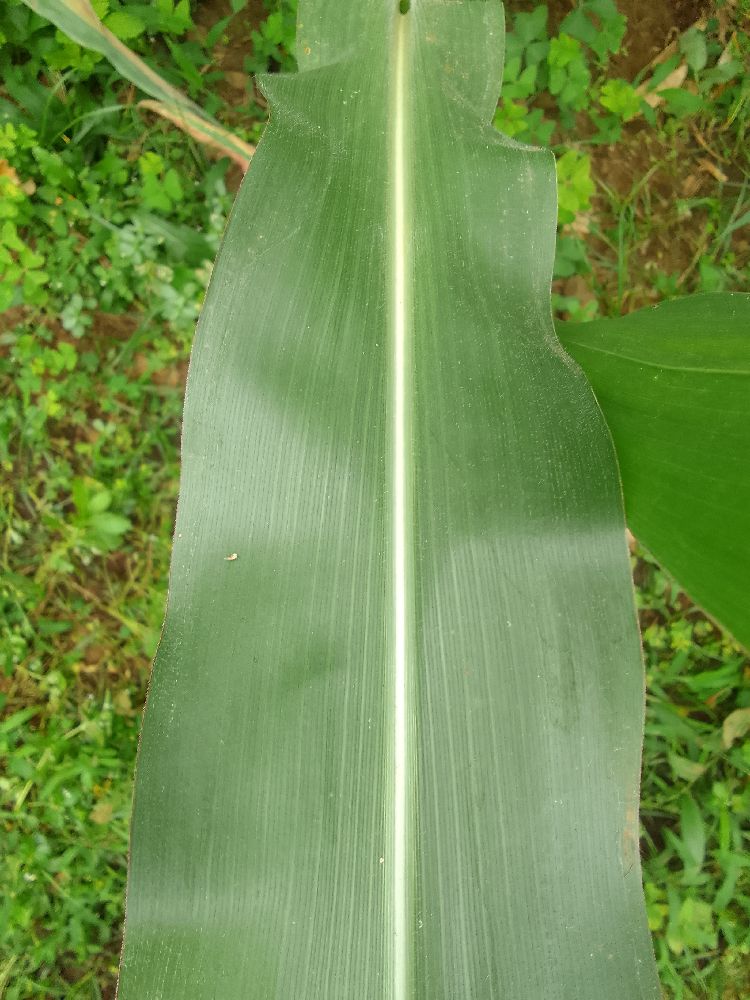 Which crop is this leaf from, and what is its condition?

maize, healthy
